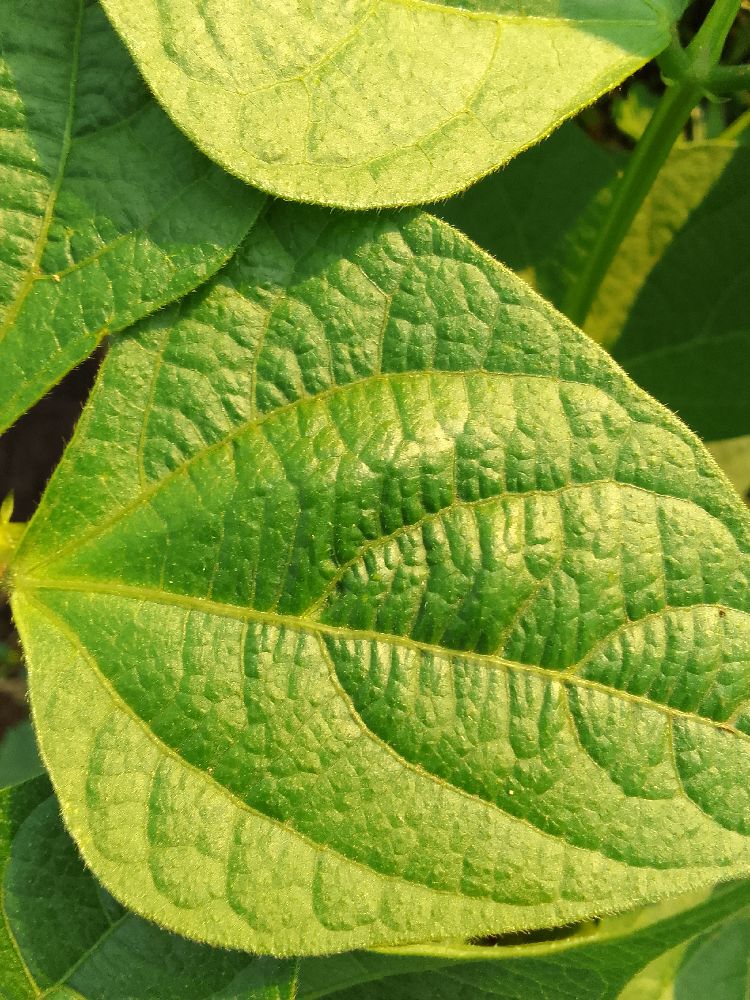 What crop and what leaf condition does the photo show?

common bean, healthy
